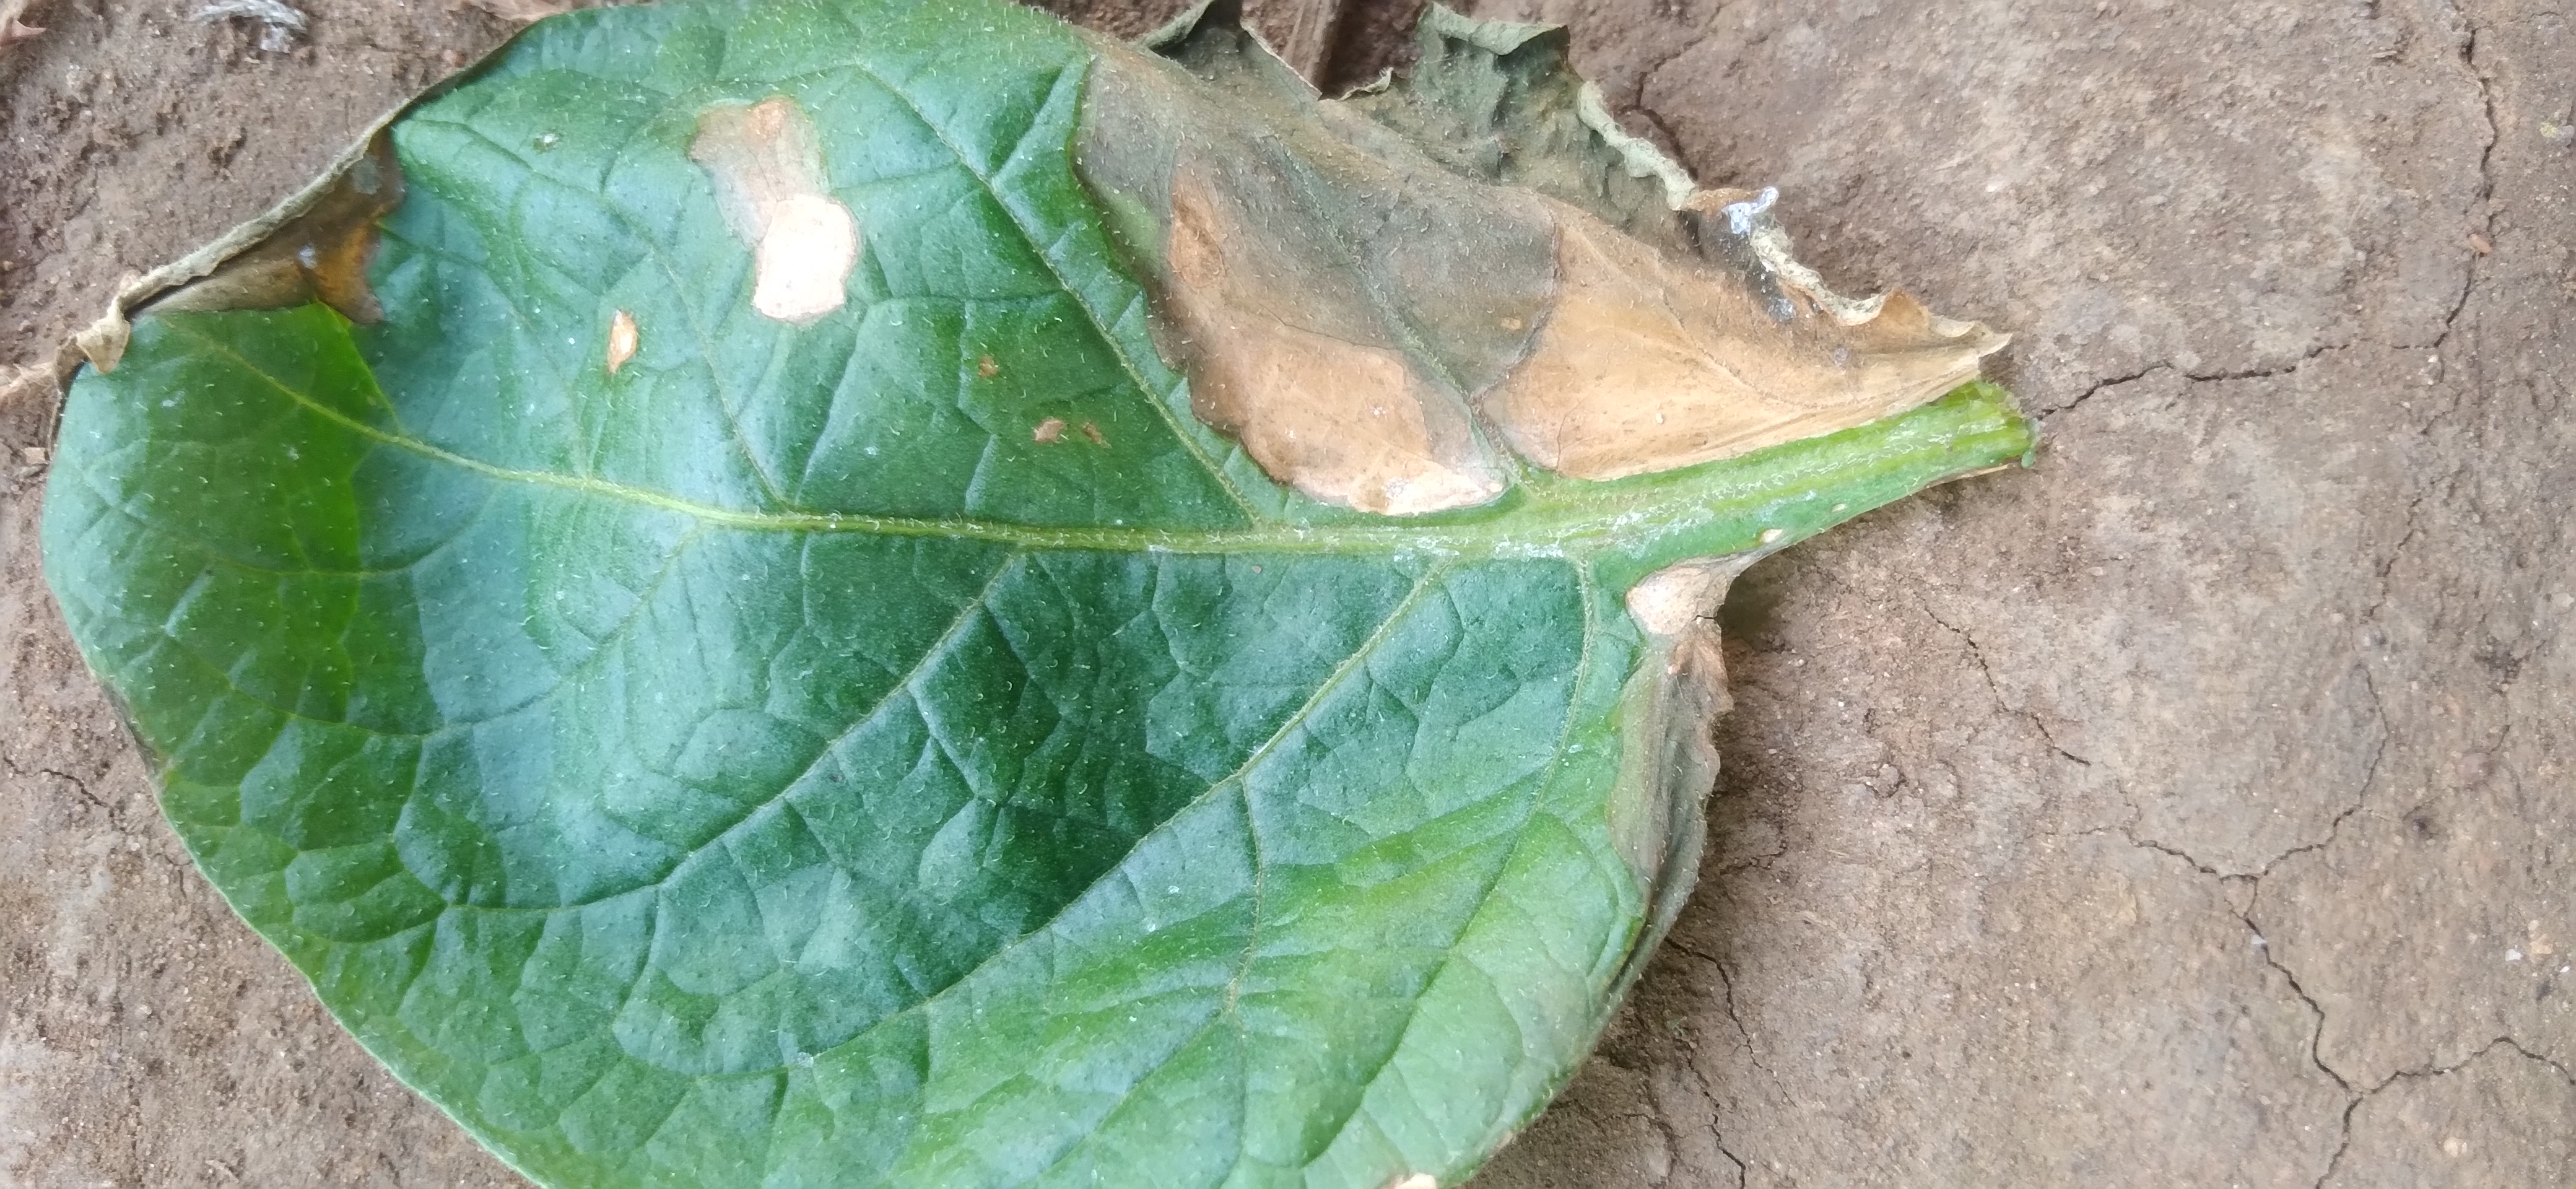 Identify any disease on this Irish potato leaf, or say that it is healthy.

early blight
